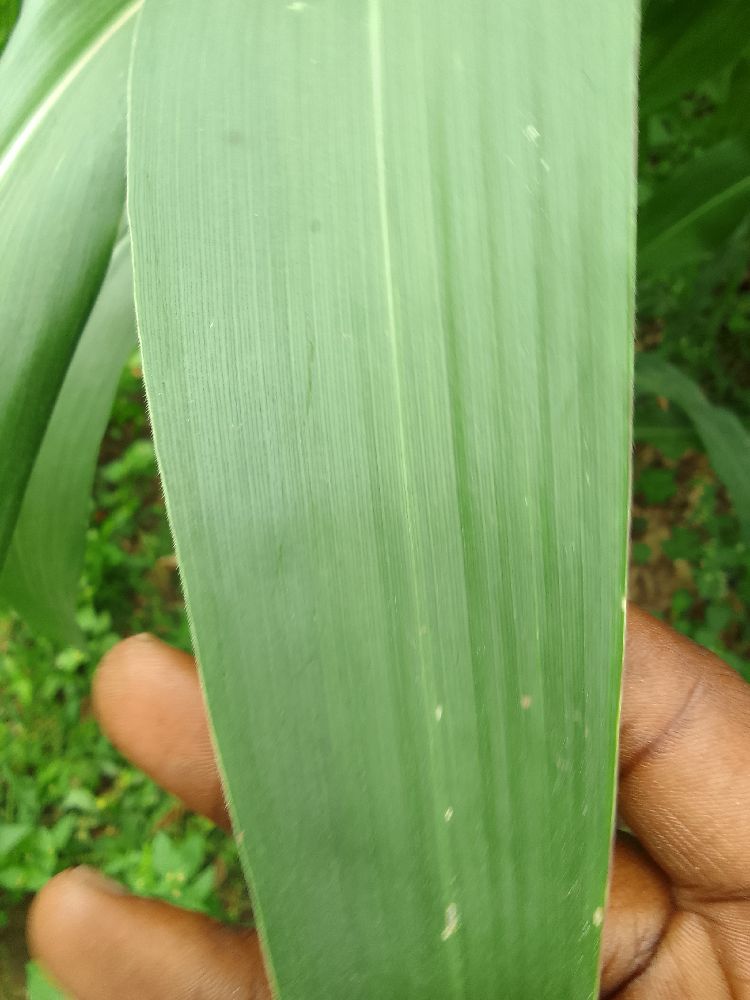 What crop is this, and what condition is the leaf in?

maize, healthy
